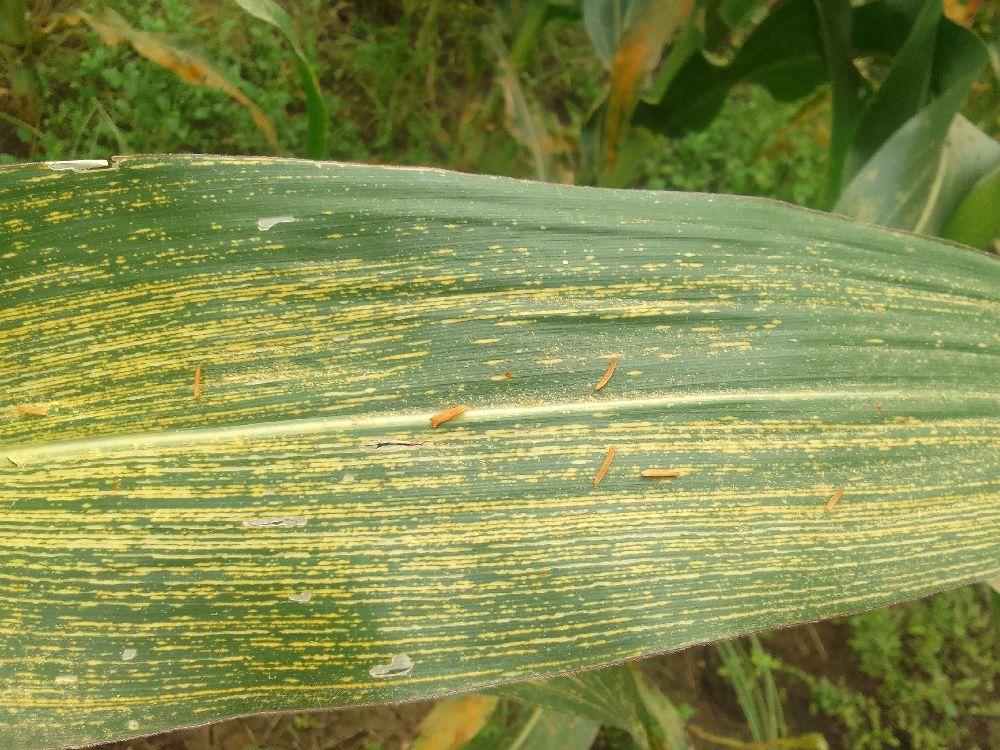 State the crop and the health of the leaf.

maize, maize streak virus
